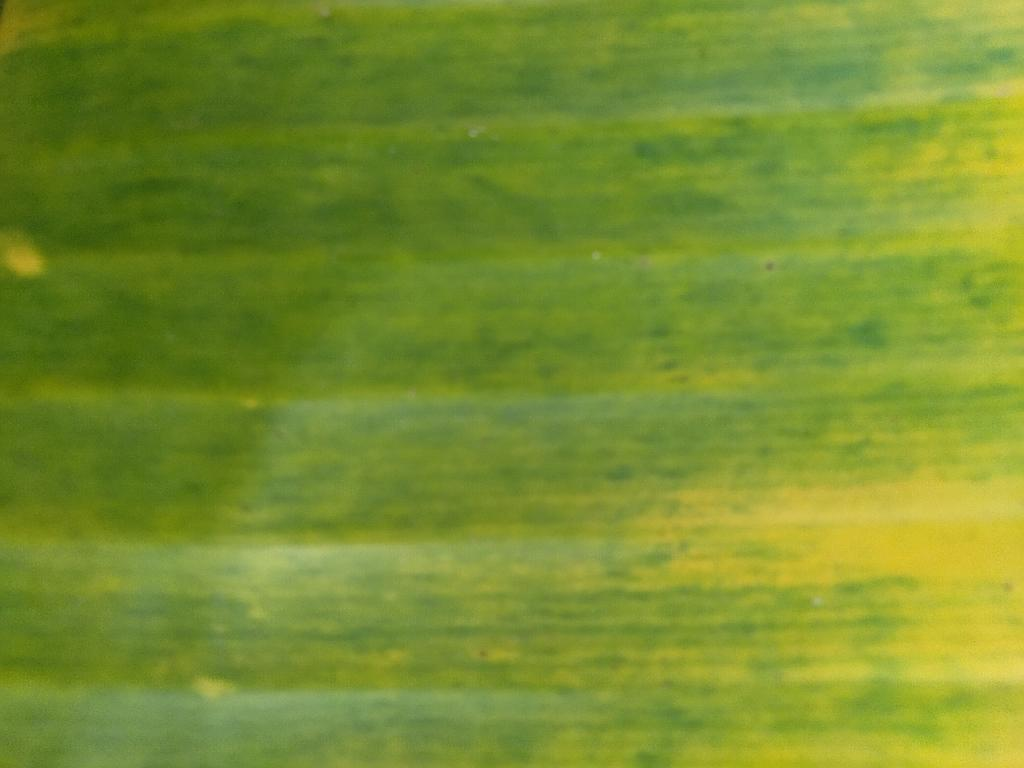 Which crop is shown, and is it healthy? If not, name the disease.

banana, fusarium wilt race 1
